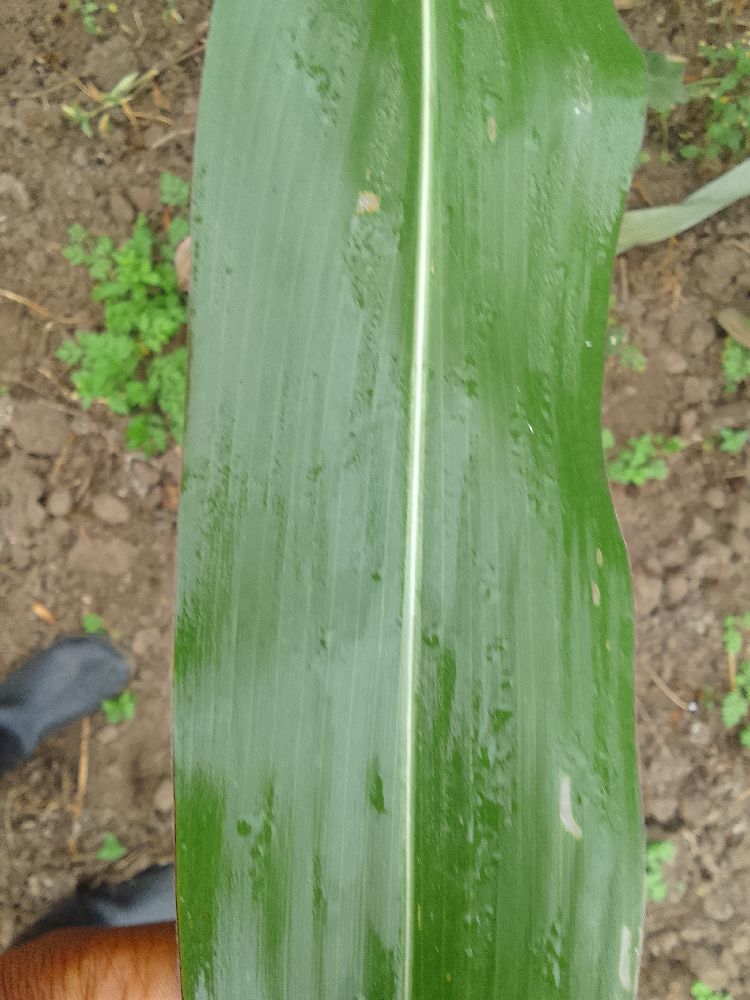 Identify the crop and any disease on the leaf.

maize, healthy
